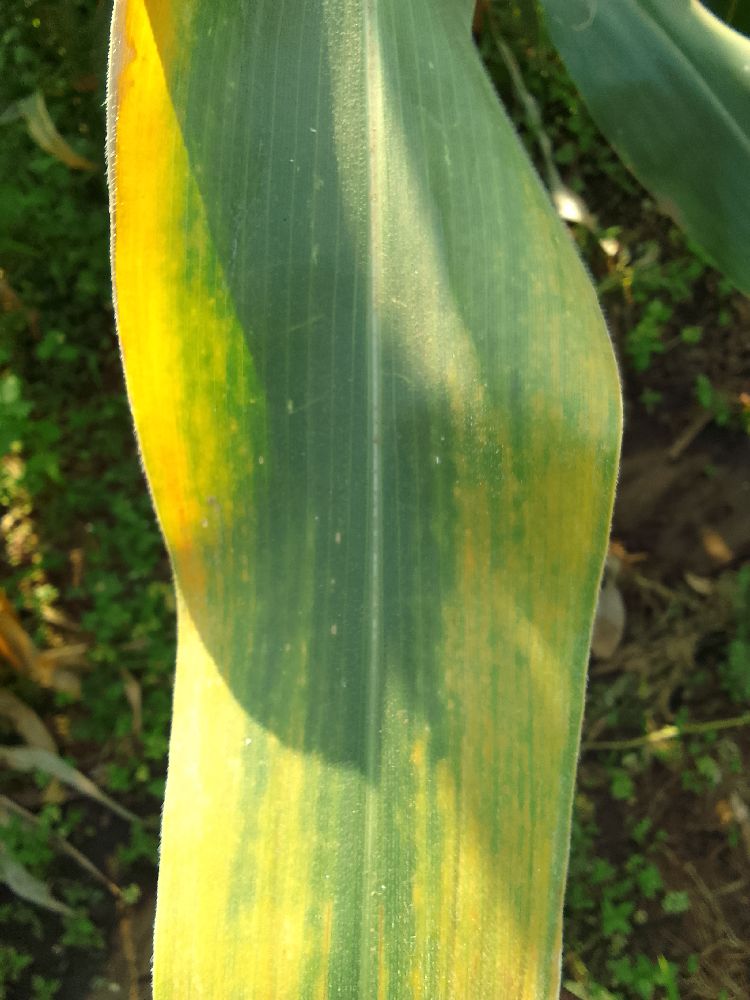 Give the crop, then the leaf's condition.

maize, maize lethal necrosis
